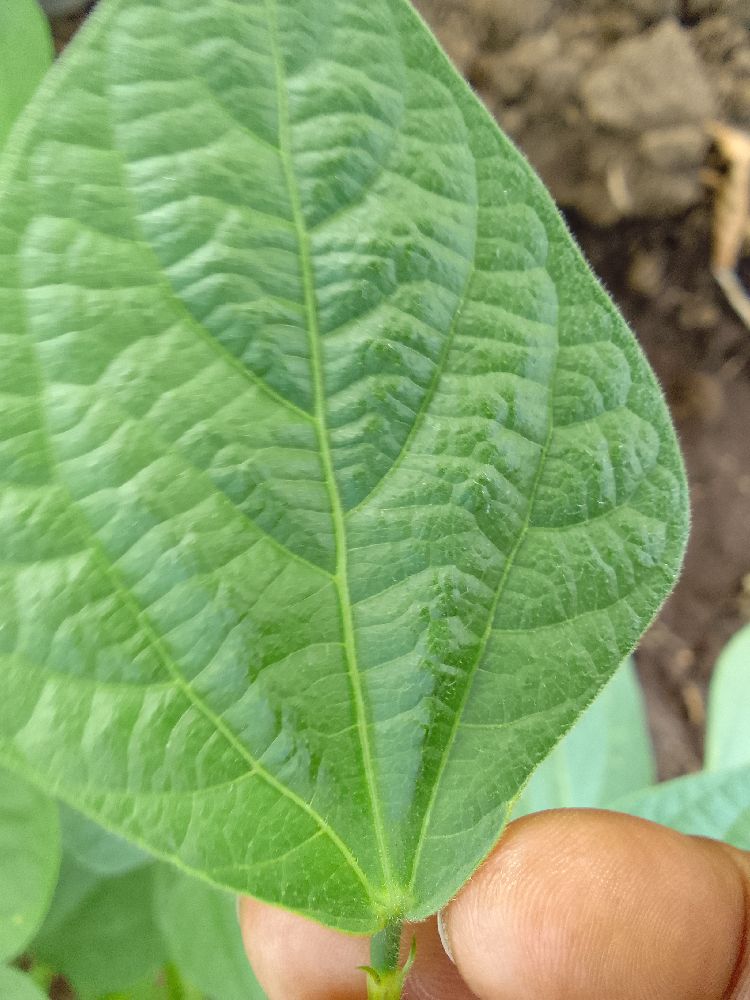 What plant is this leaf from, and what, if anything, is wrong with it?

common bean, healthy
